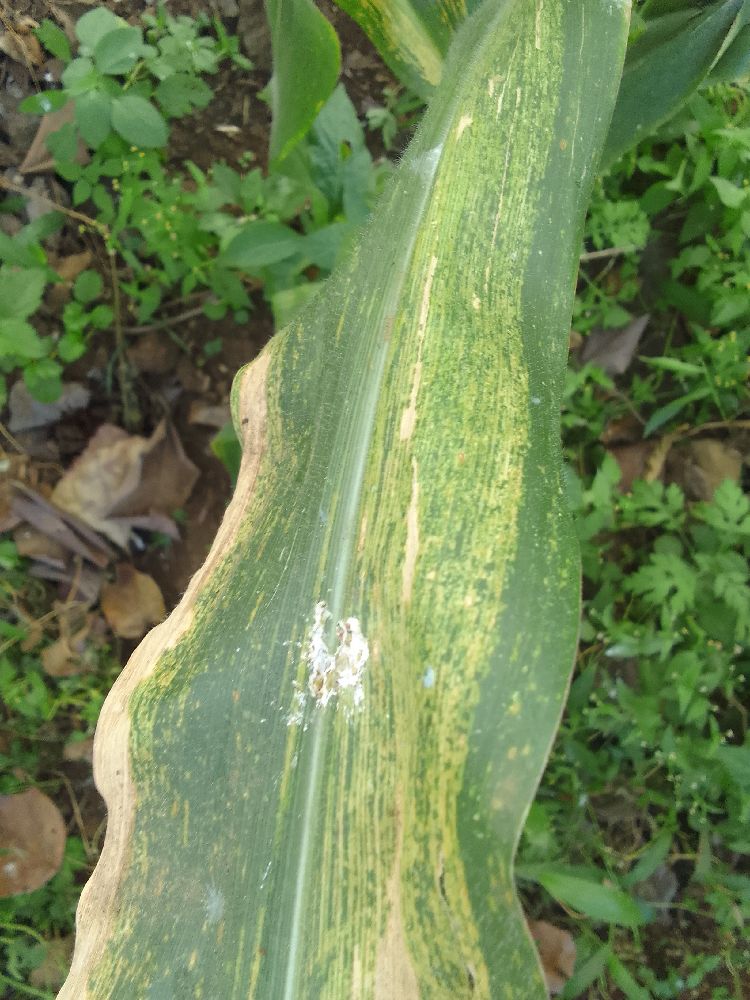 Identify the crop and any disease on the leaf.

maize, maize lethal necrosis
